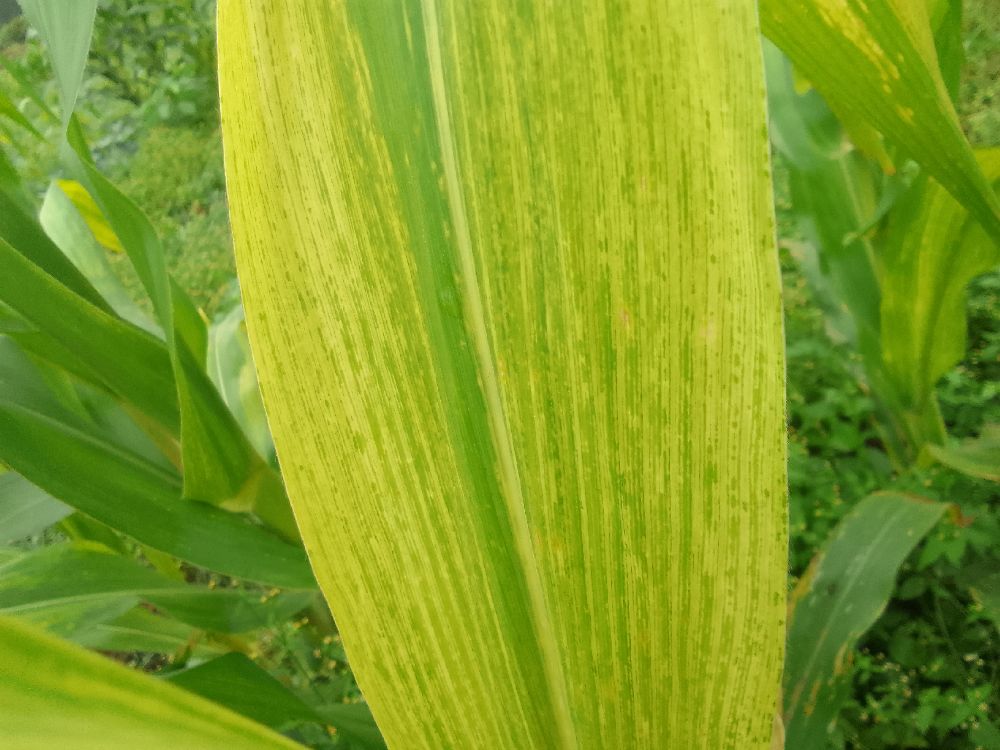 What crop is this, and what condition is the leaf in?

maize, maize lethal necrosis
